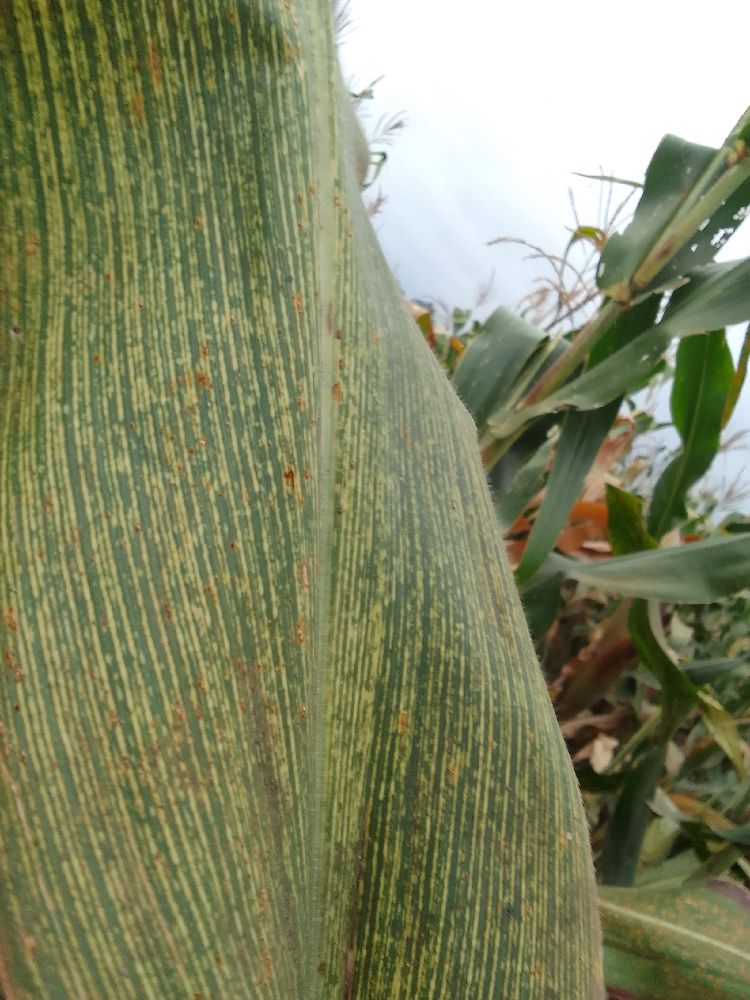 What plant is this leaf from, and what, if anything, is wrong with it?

maize, maize streak virus
